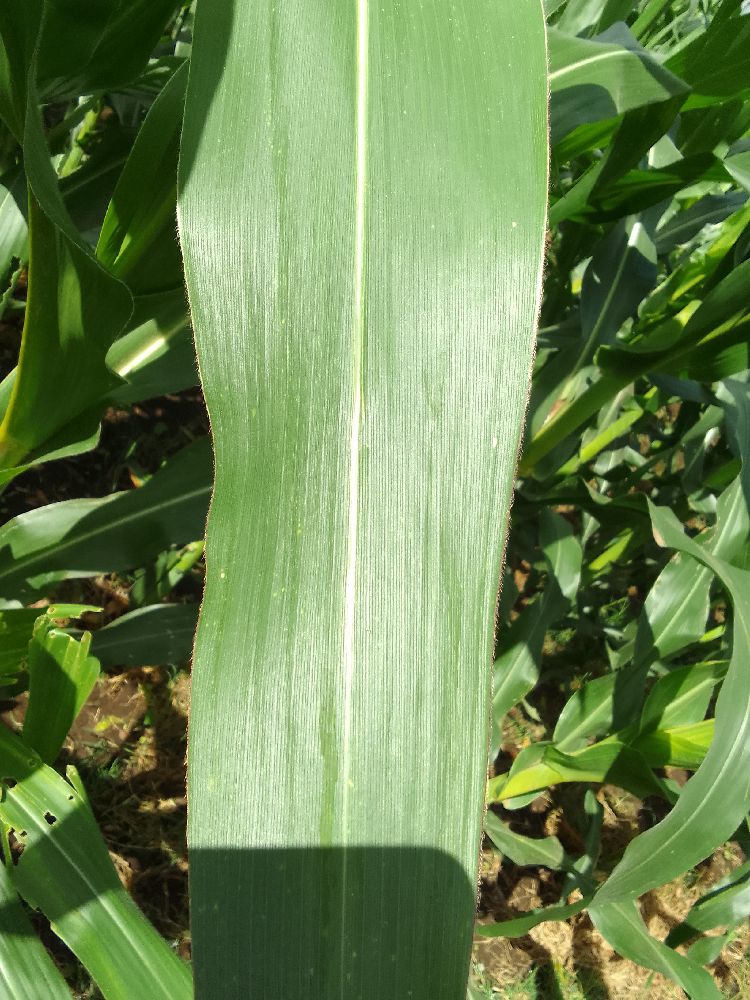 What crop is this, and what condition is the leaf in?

maize, healthy
